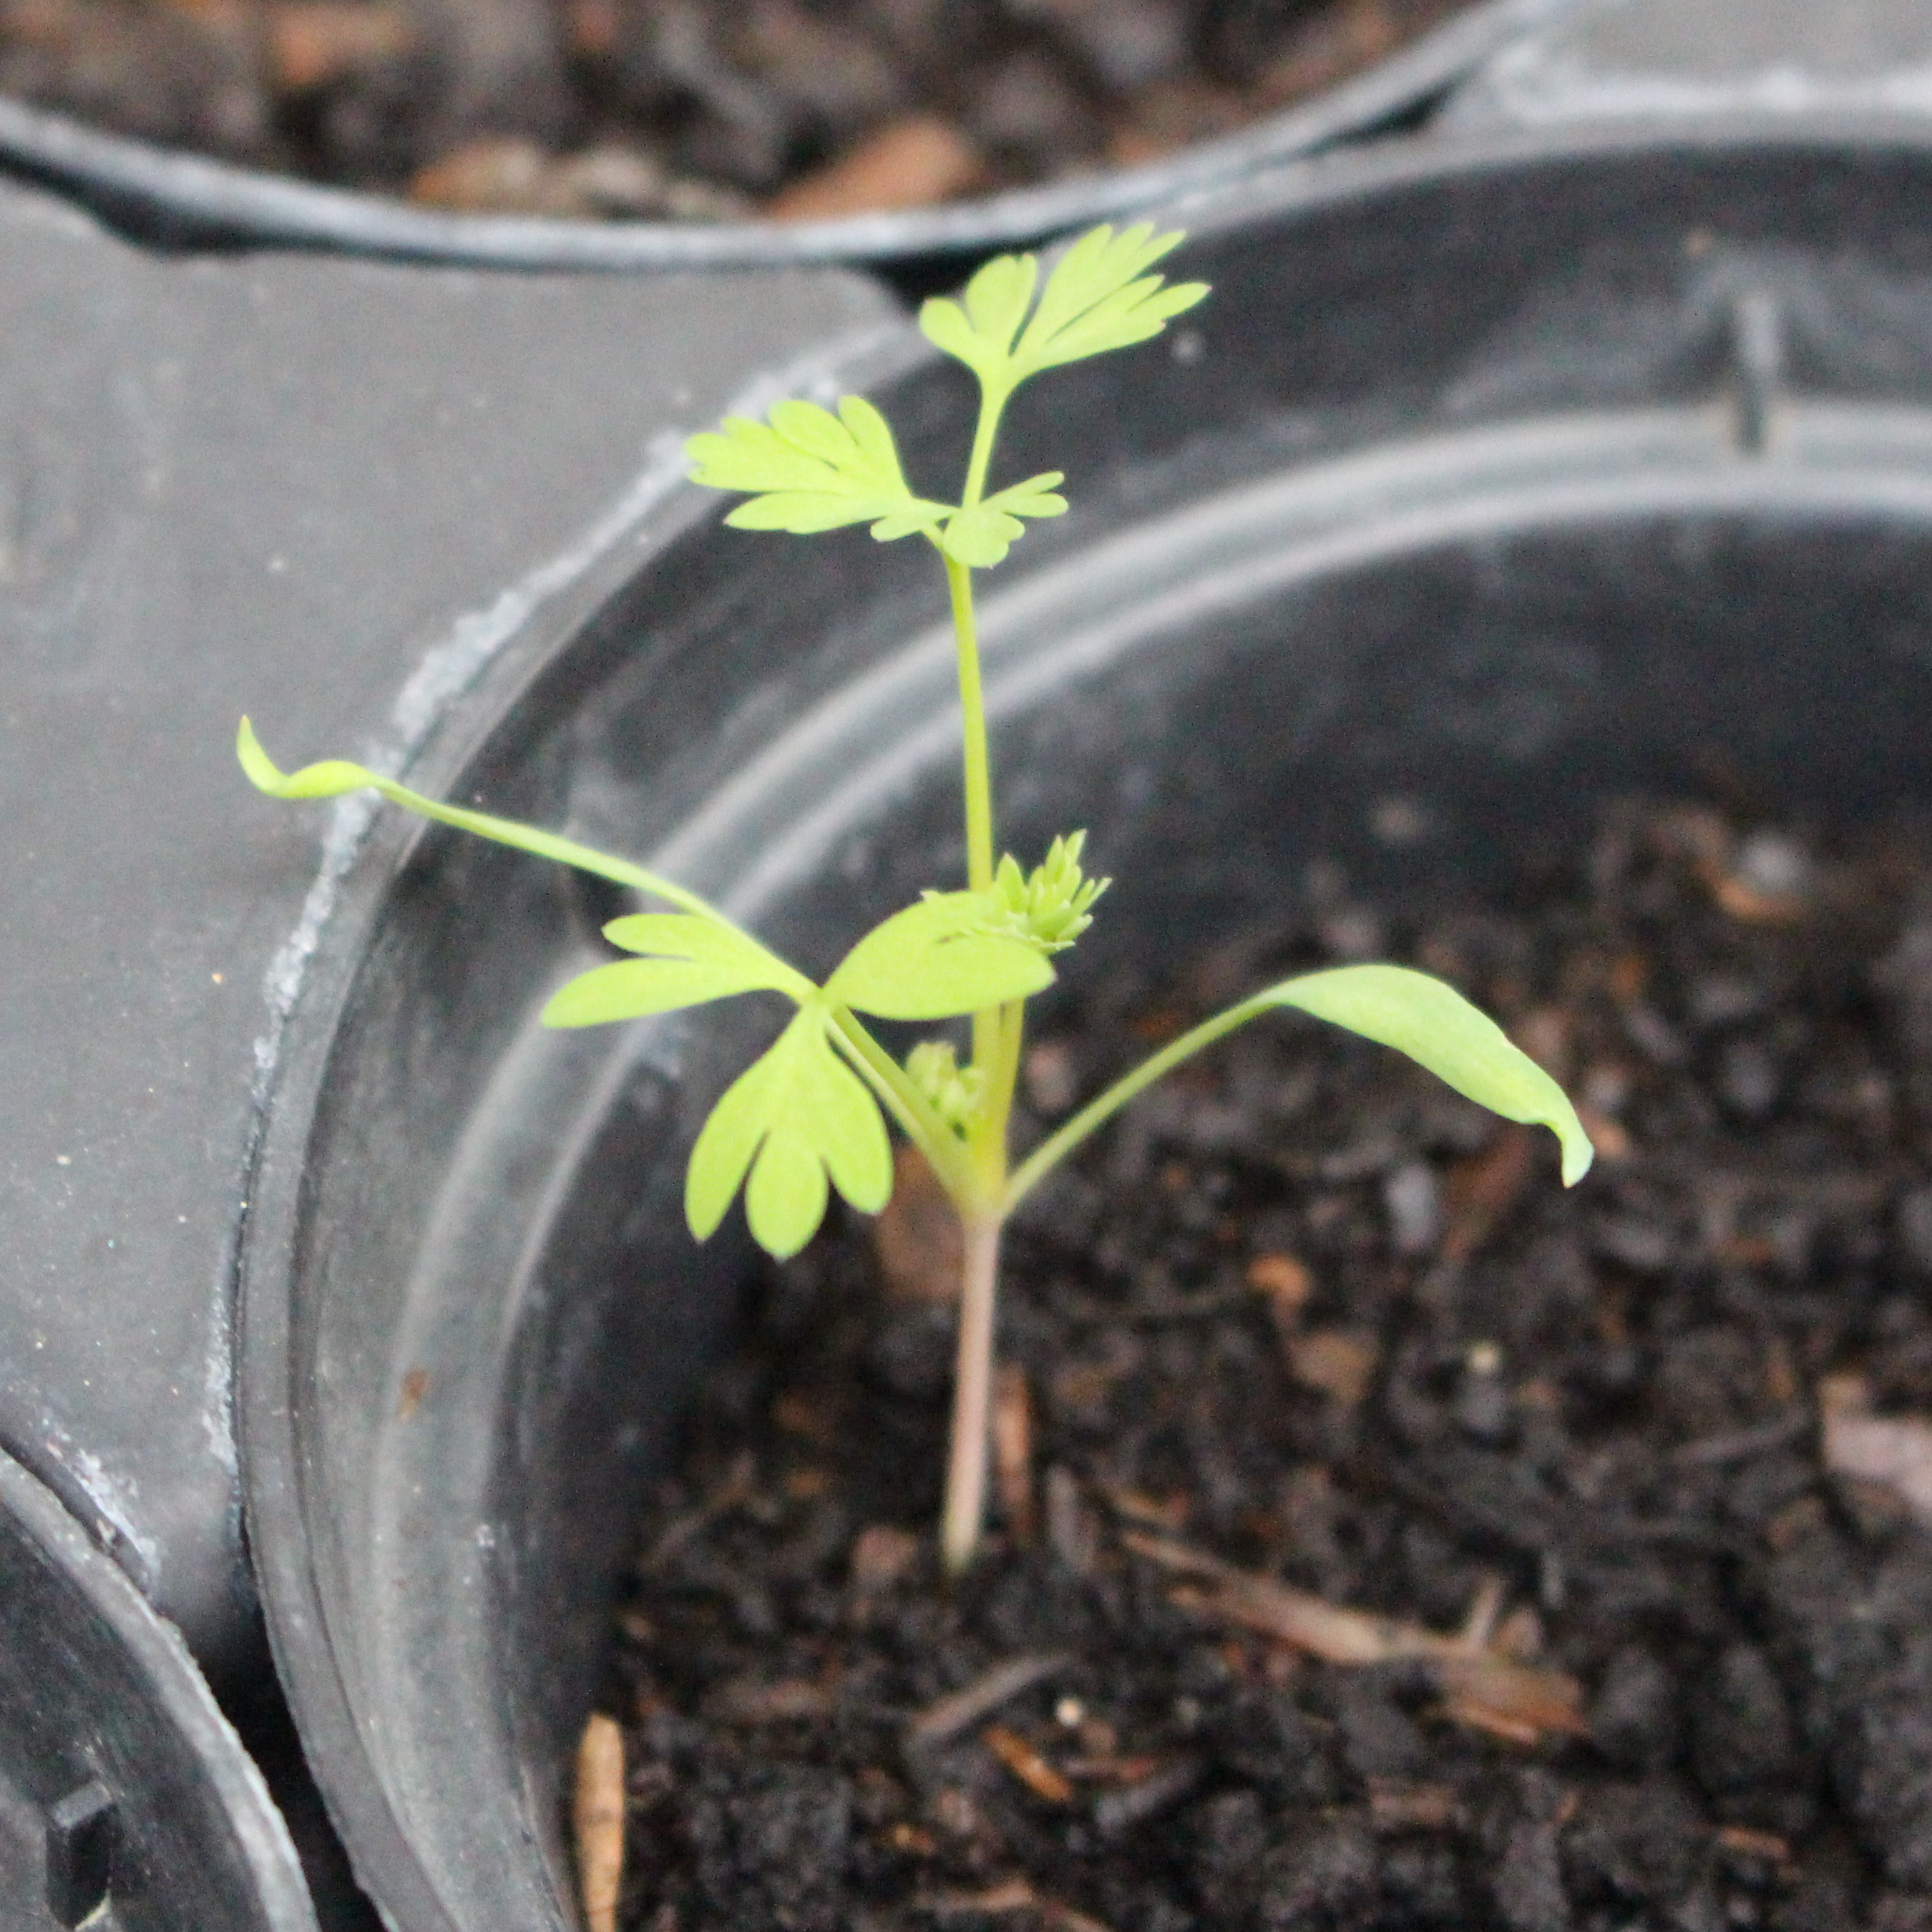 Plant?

Fumaria officinalis
